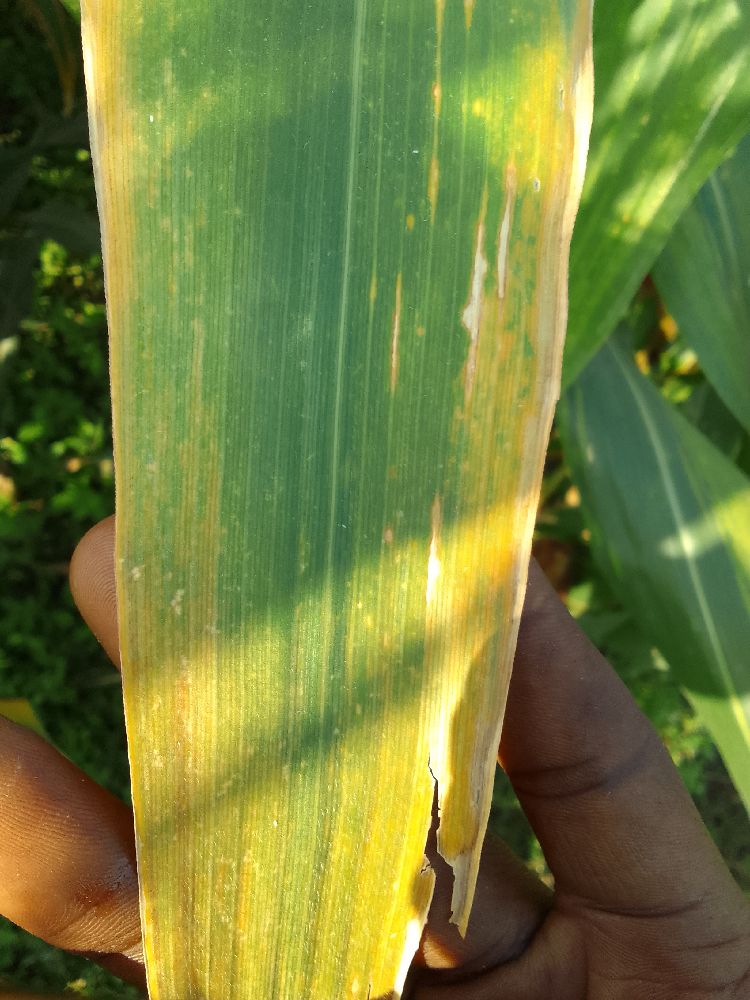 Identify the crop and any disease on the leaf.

maize, maize lethal necrosis
